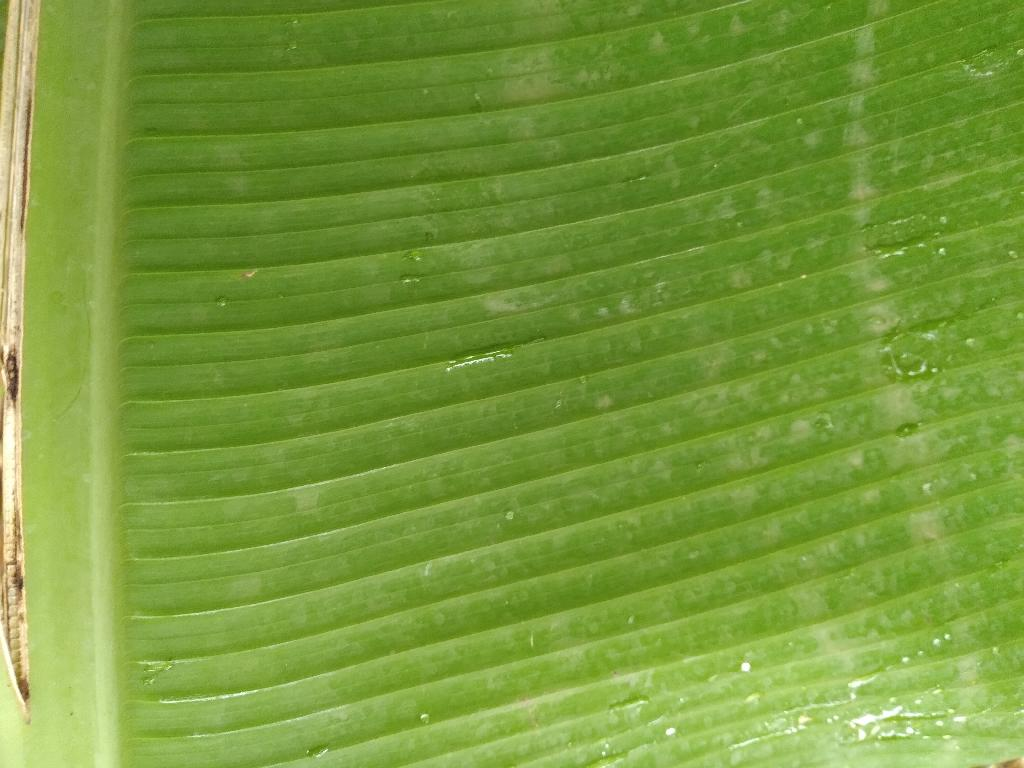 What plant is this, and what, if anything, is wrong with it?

banana, healthy
